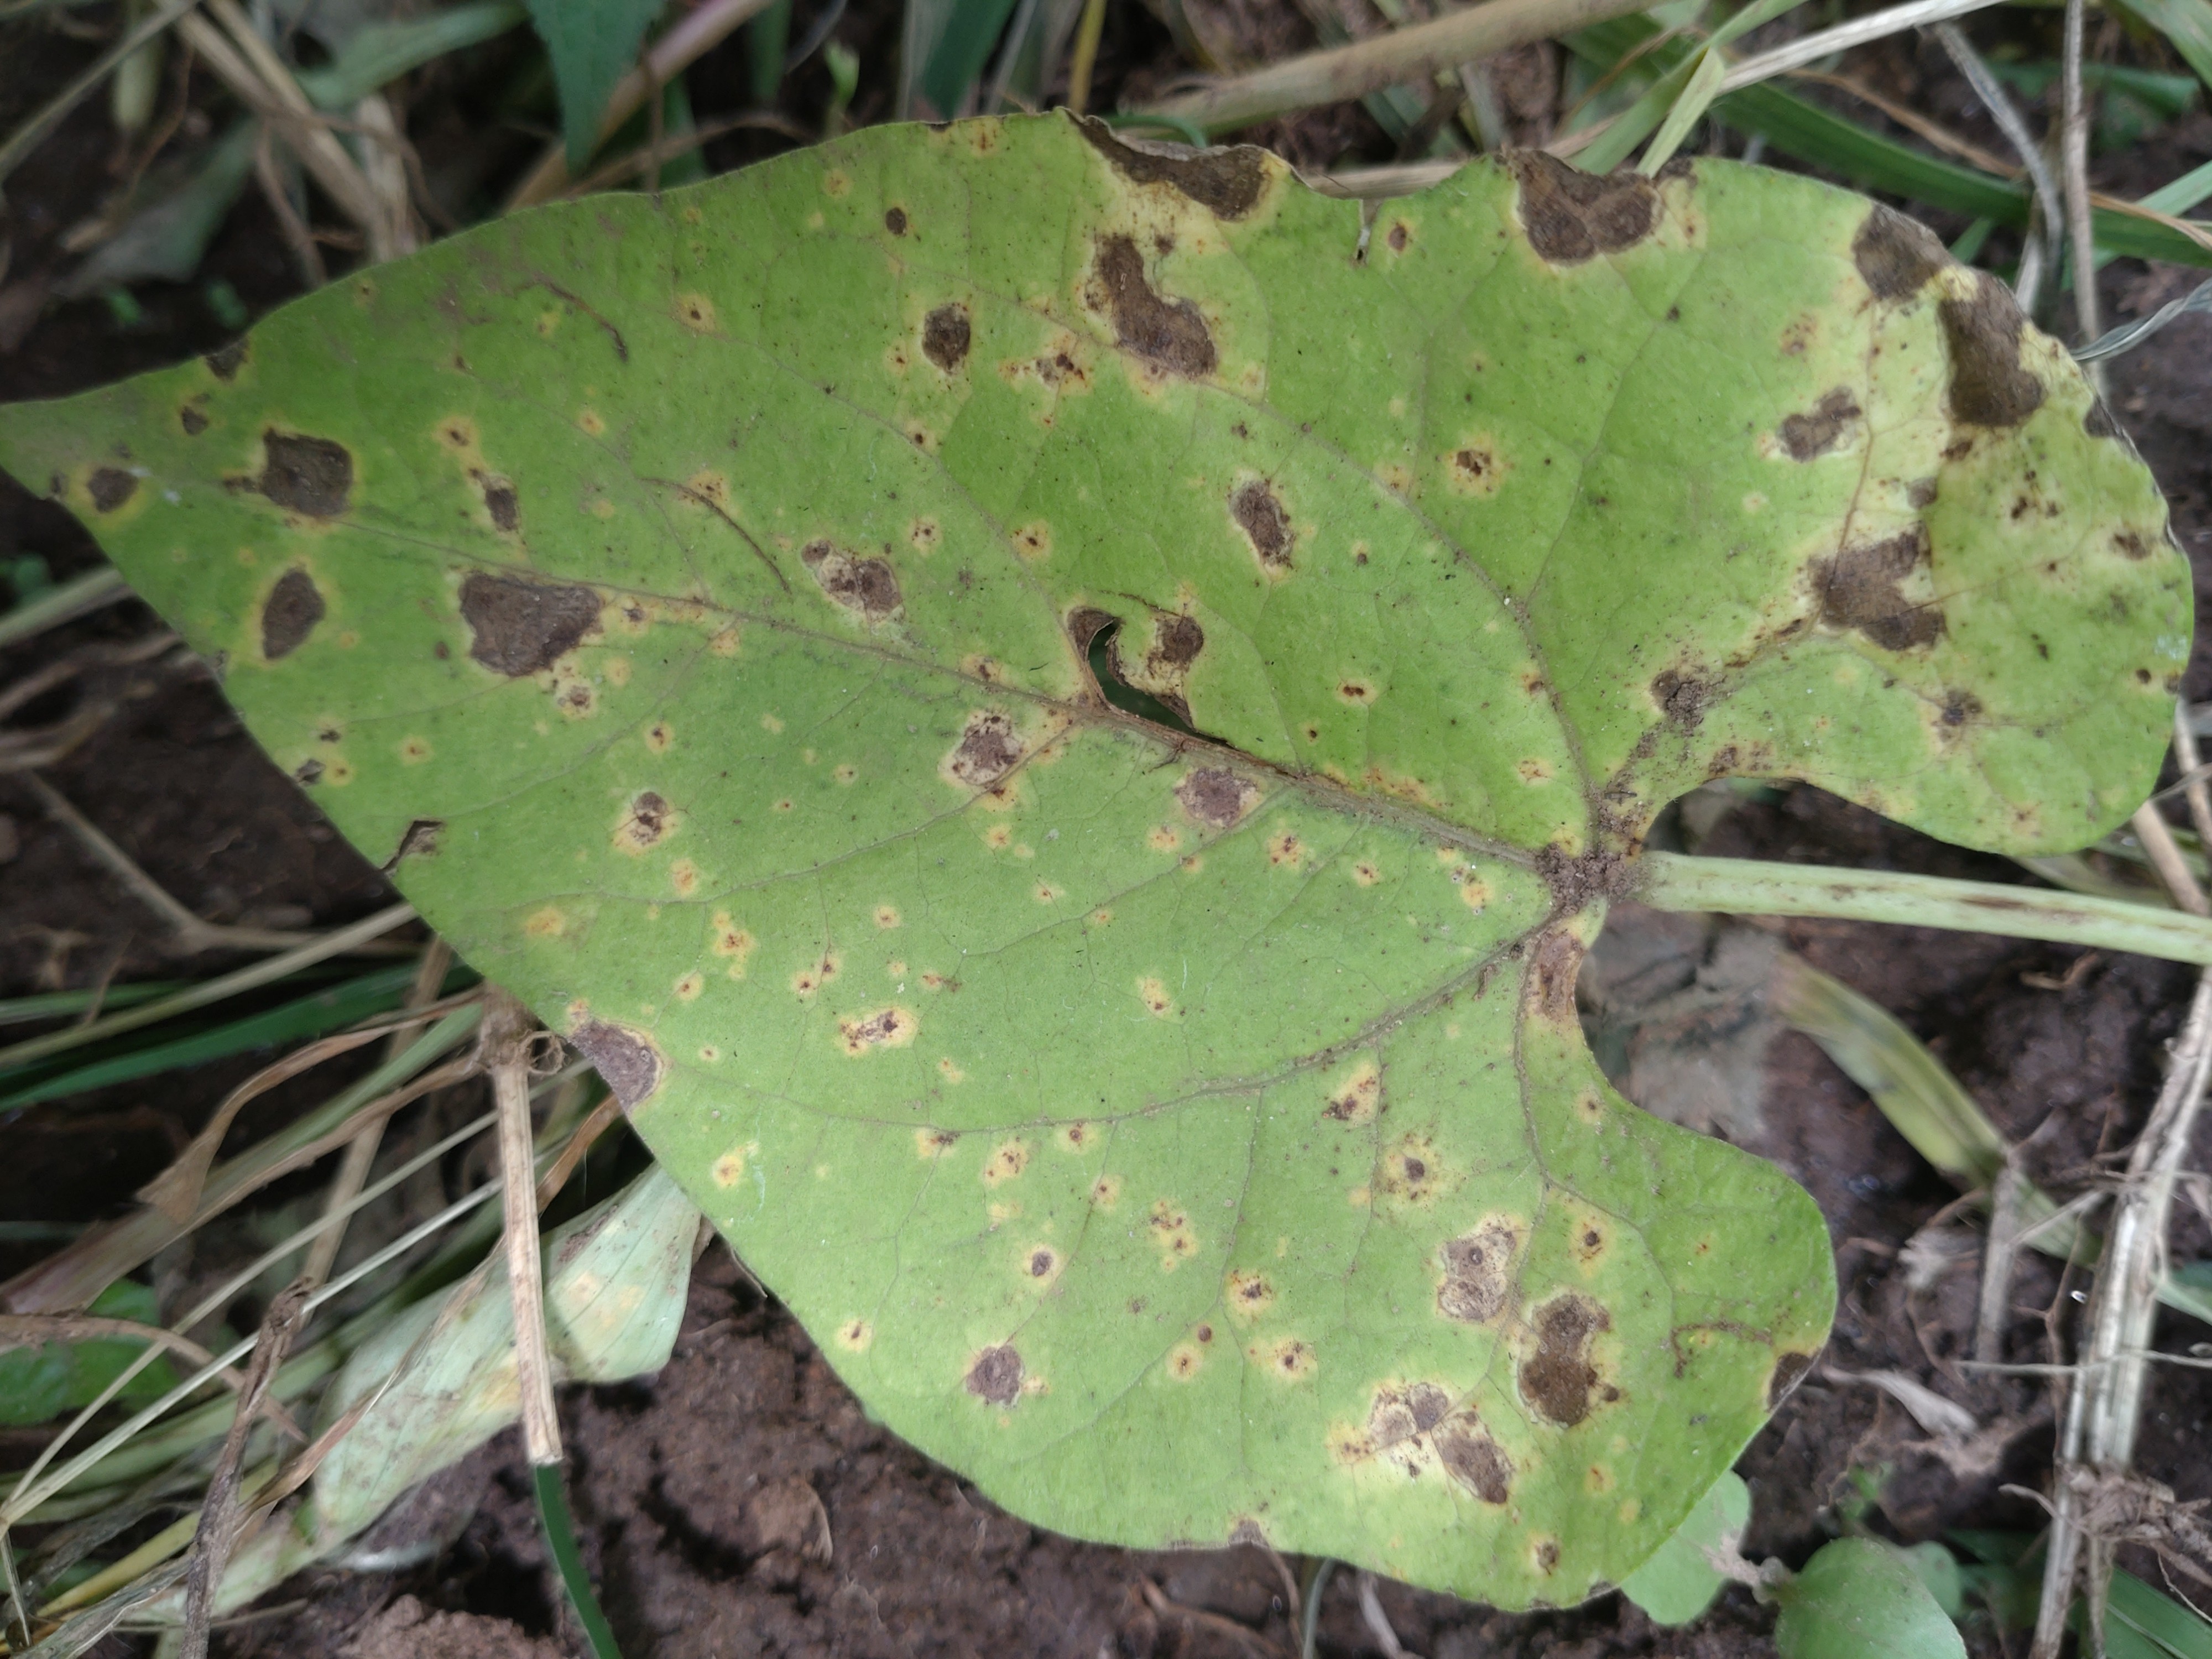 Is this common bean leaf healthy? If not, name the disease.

rust
